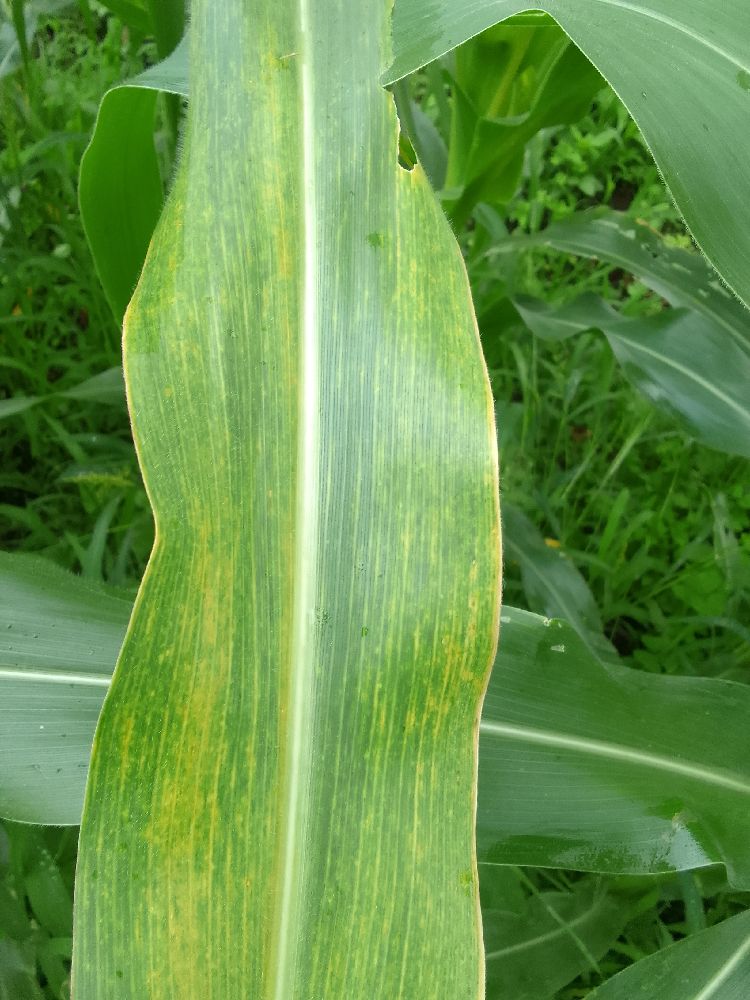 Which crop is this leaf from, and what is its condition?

maize, maize lethal necrosis
